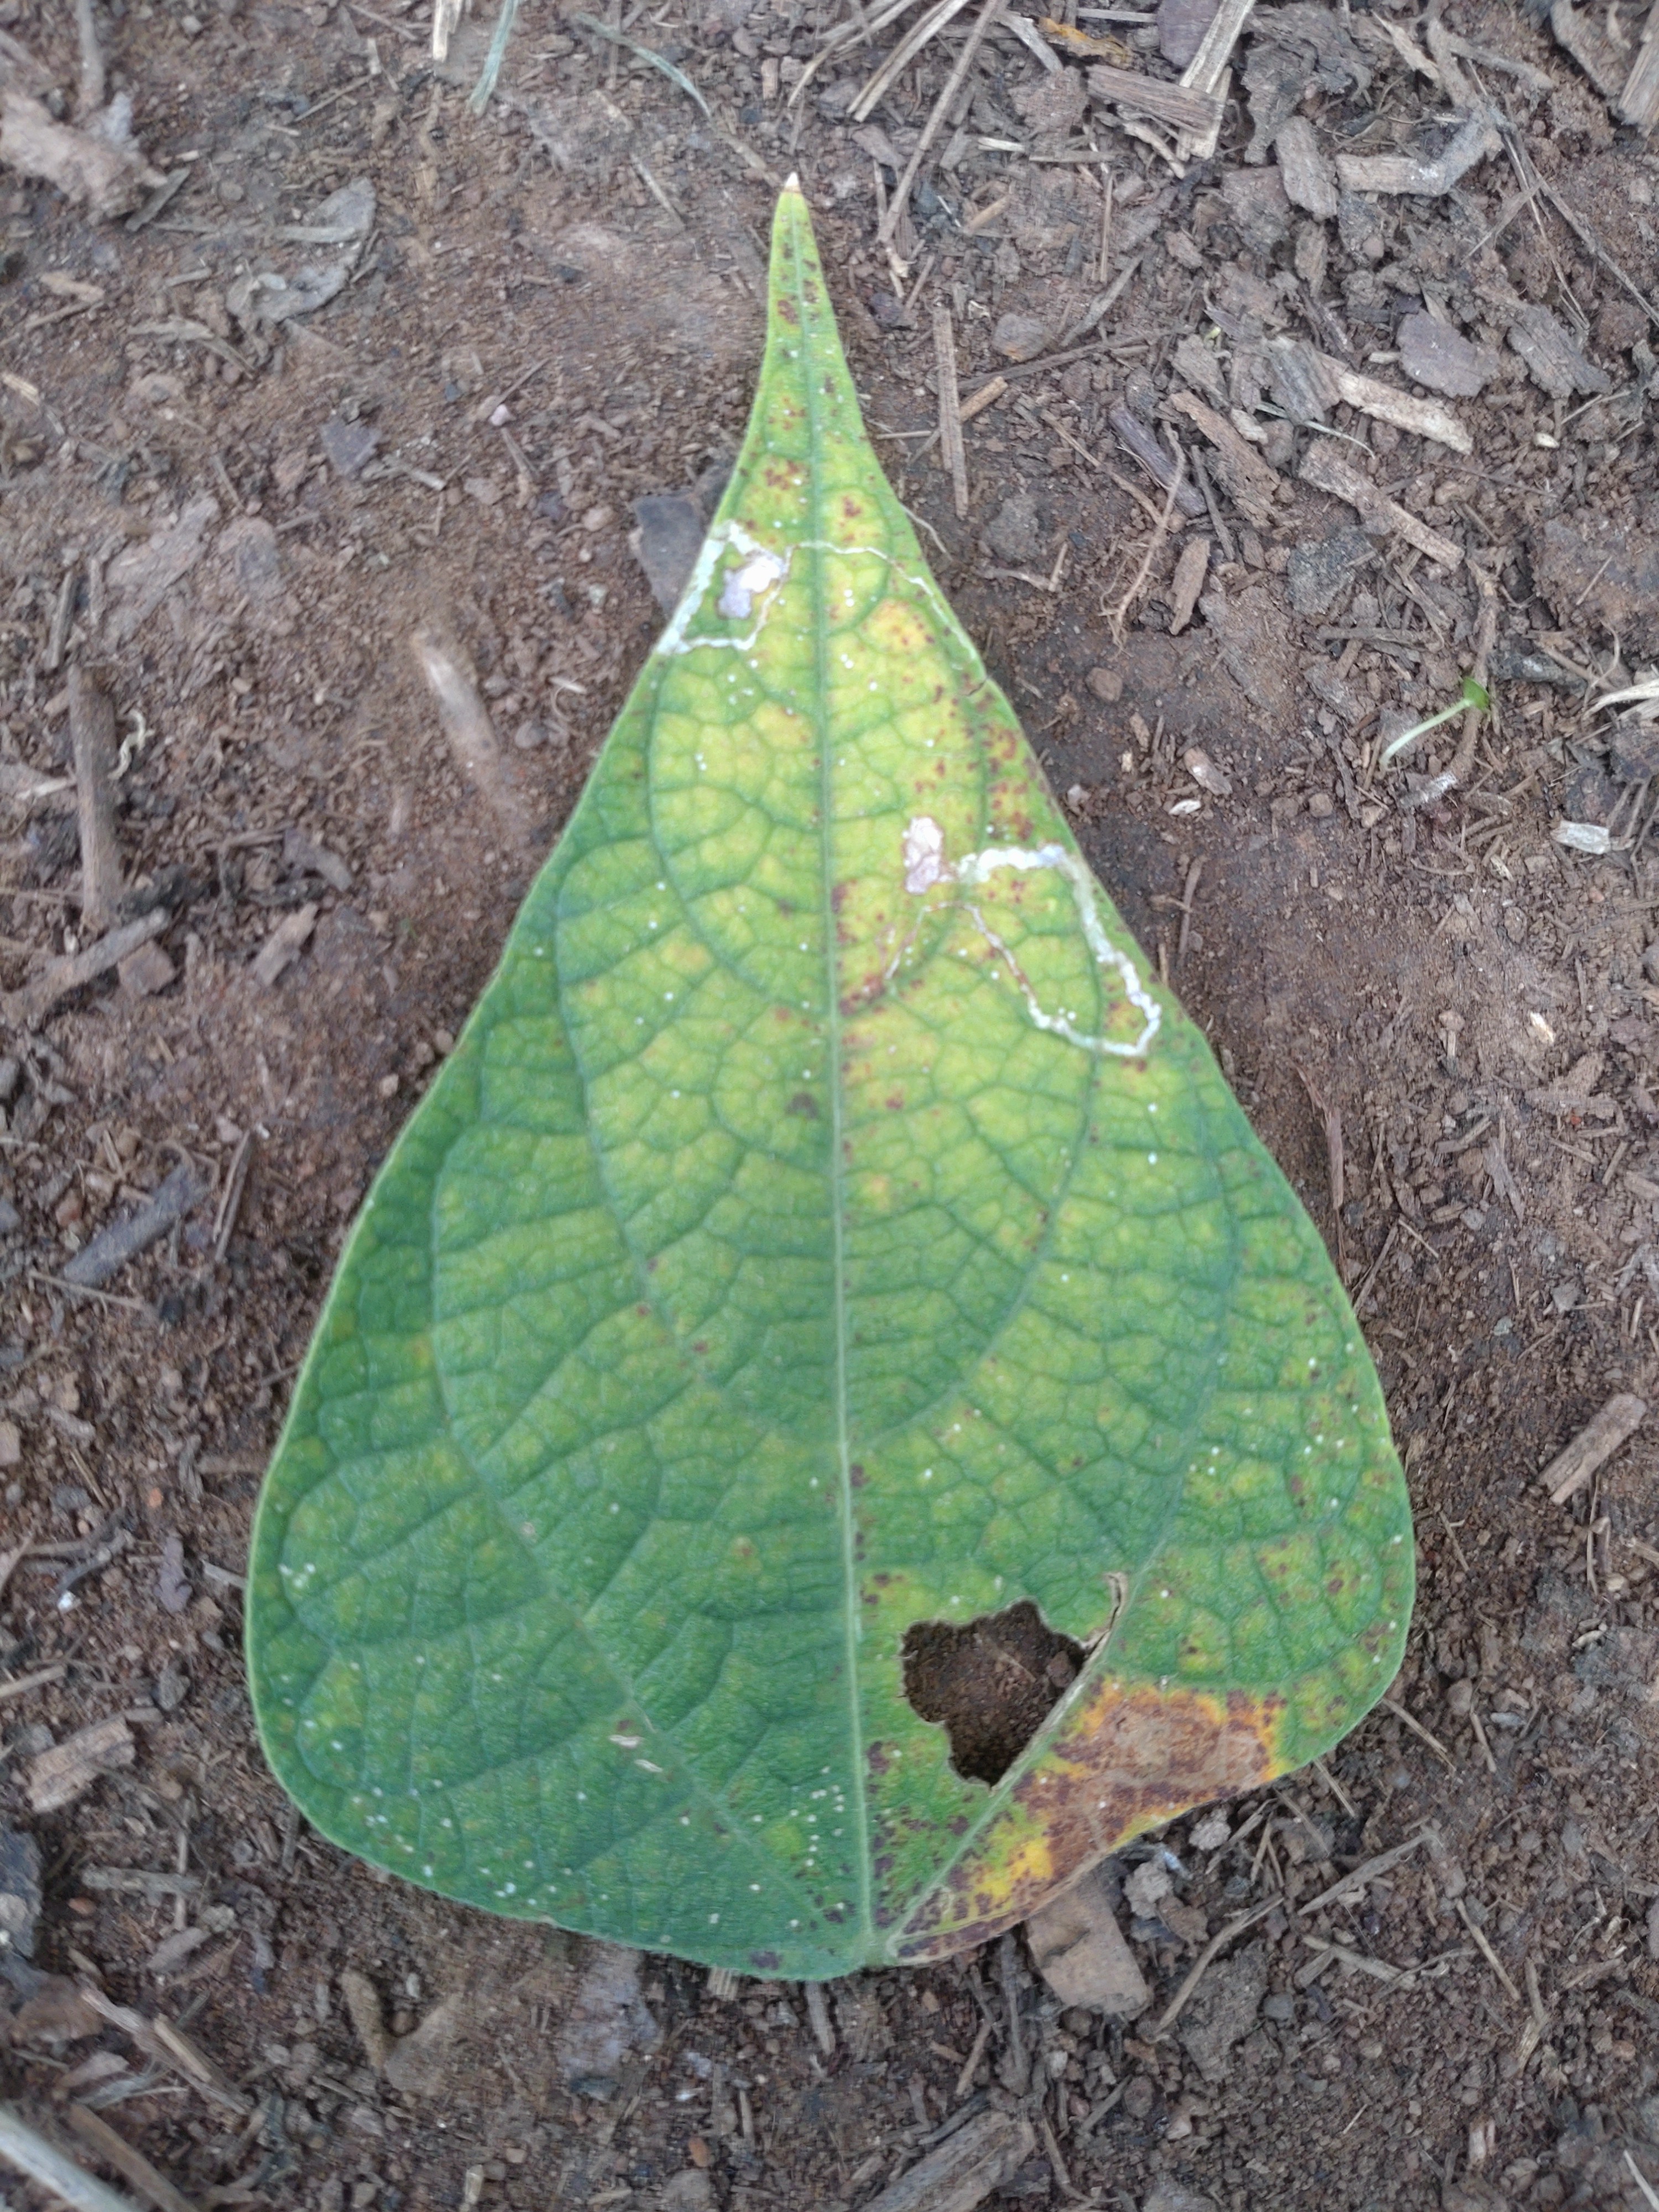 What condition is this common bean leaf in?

rust
